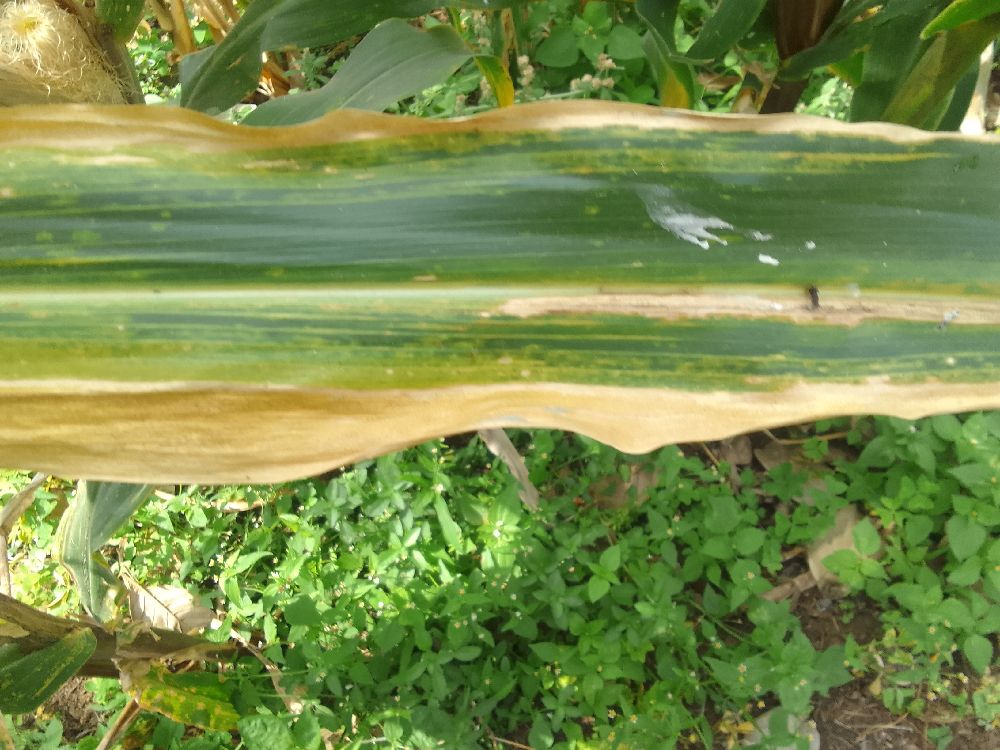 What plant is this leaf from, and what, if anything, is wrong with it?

maize, maize lethal necrosis
